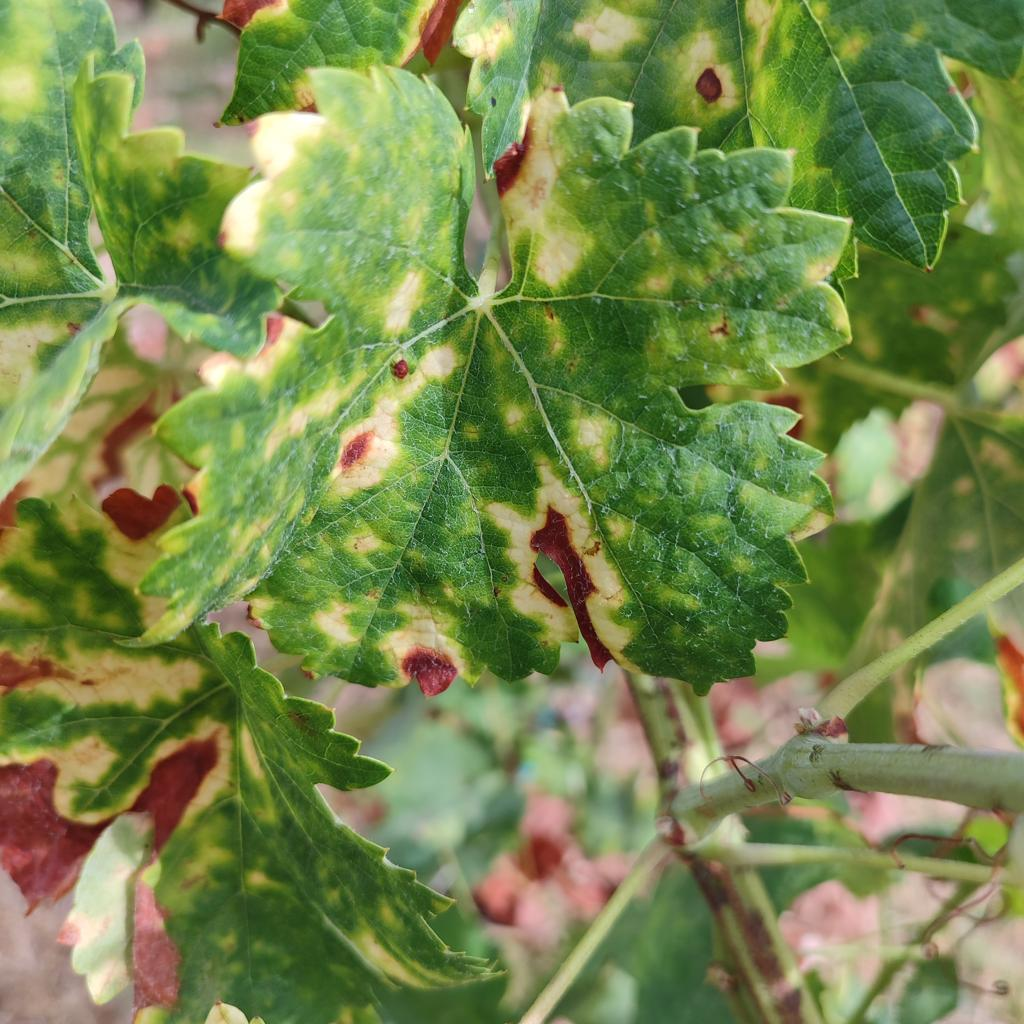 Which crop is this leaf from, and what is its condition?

grapevine, esca complex
